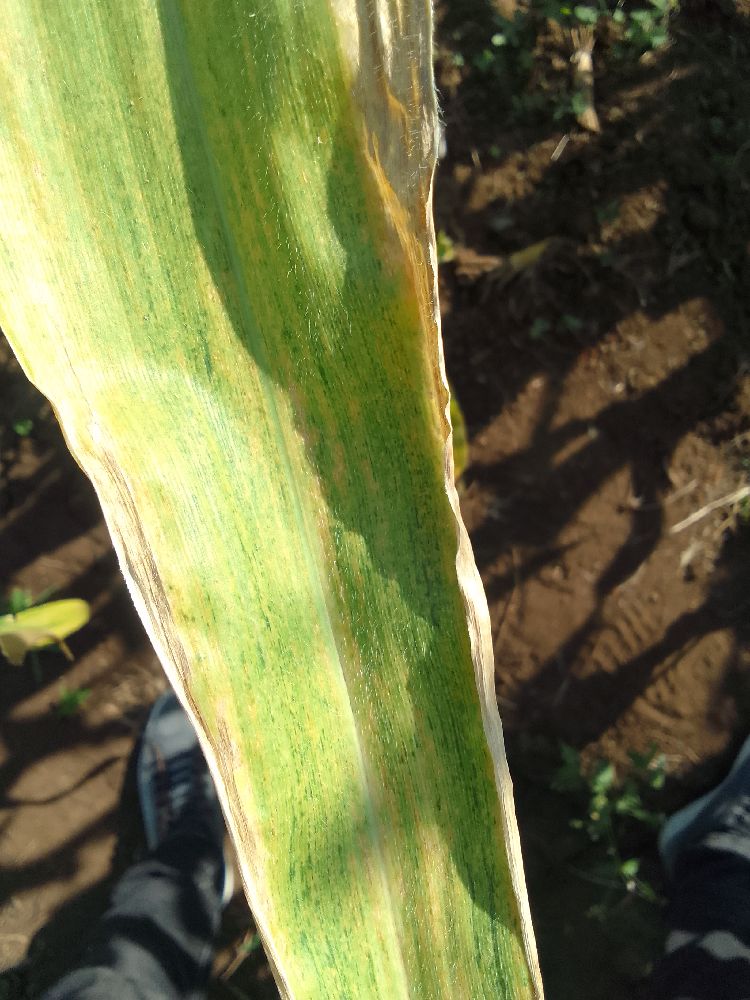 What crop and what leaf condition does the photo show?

maize, maize lethal necrosis
